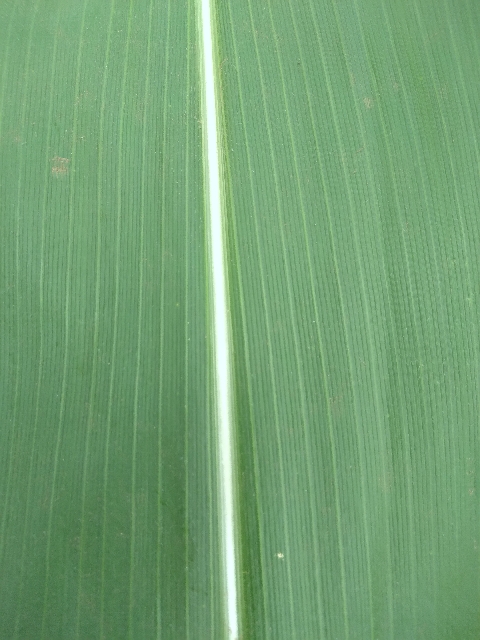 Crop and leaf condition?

maize, healthy
